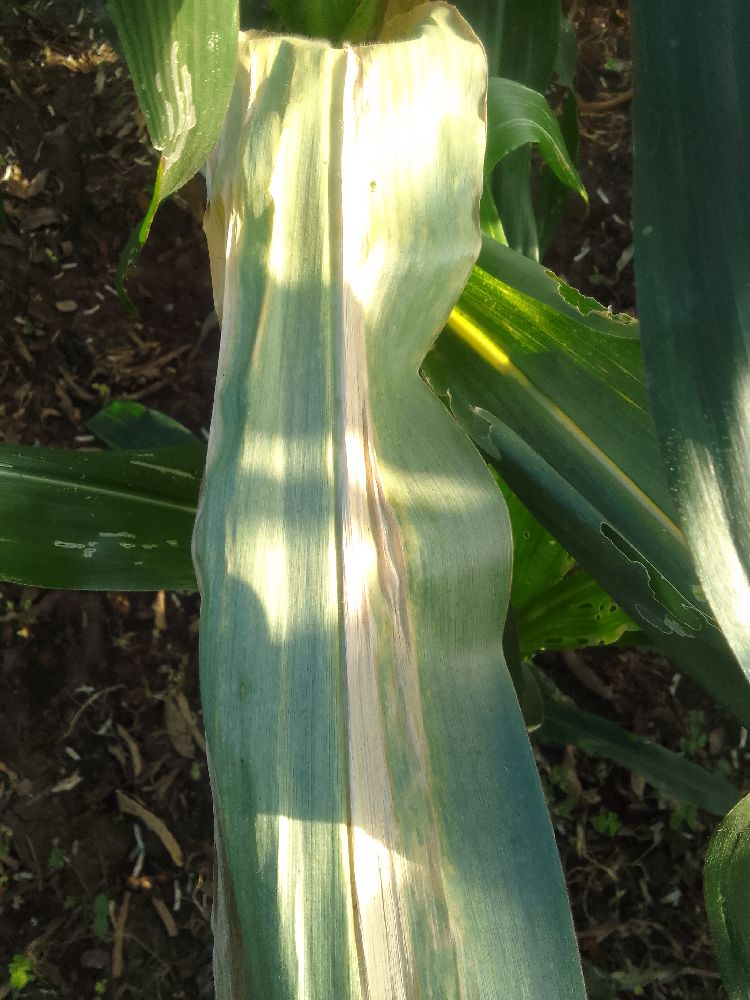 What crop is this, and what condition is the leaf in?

maize, maize lethal necrosis
